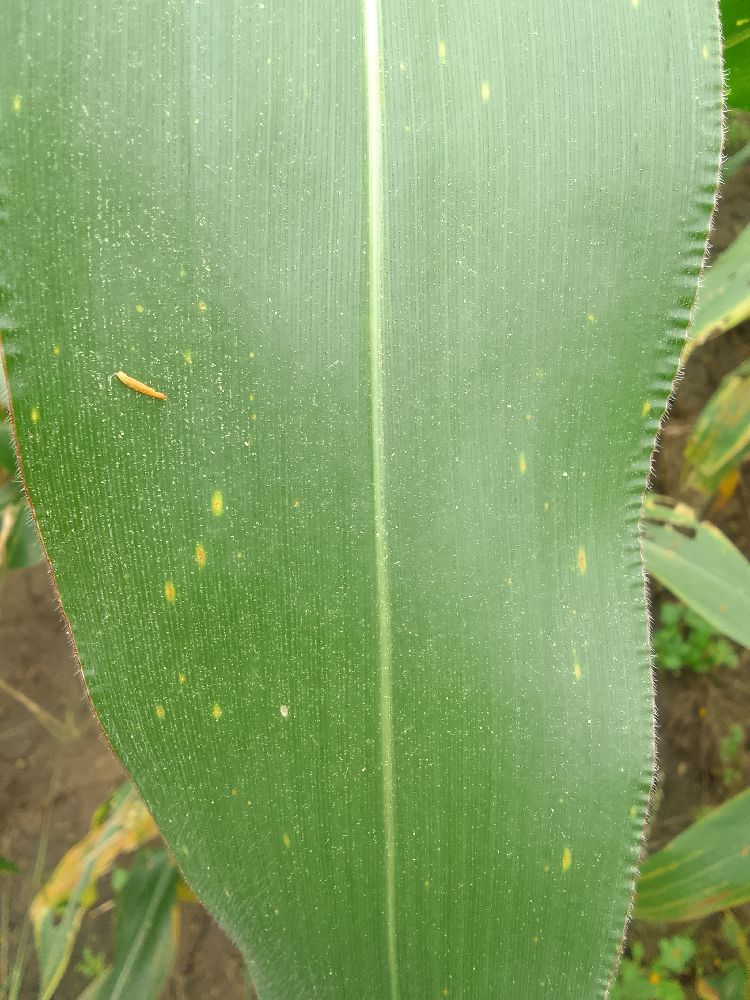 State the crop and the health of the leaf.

maize, healthy
